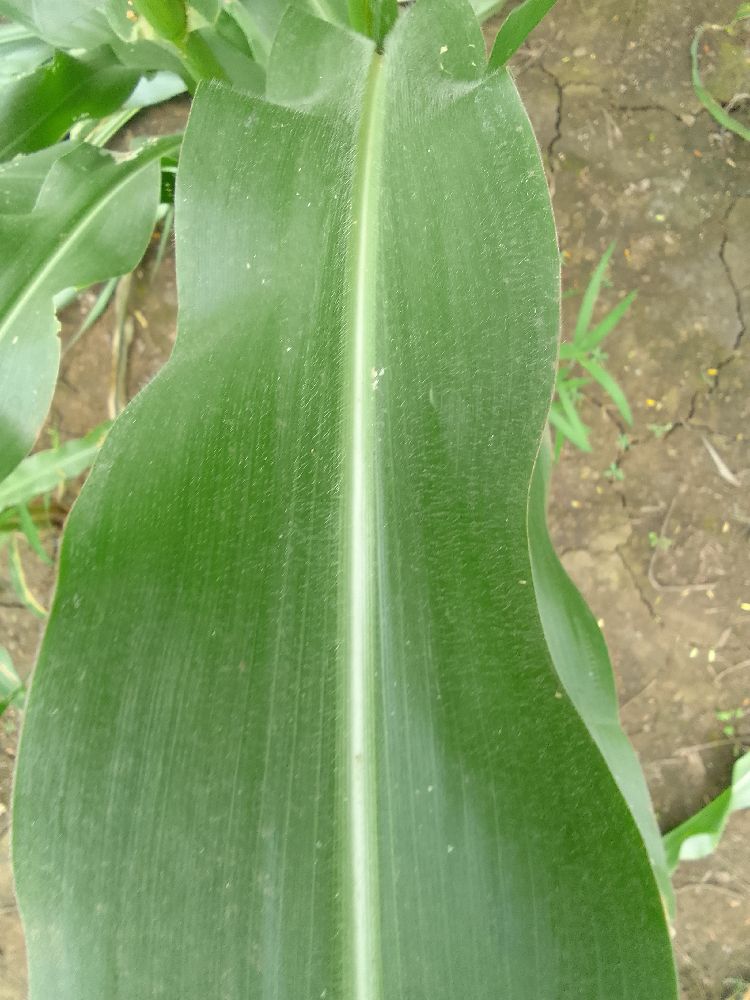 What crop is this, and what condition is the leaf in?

maize, healthy
